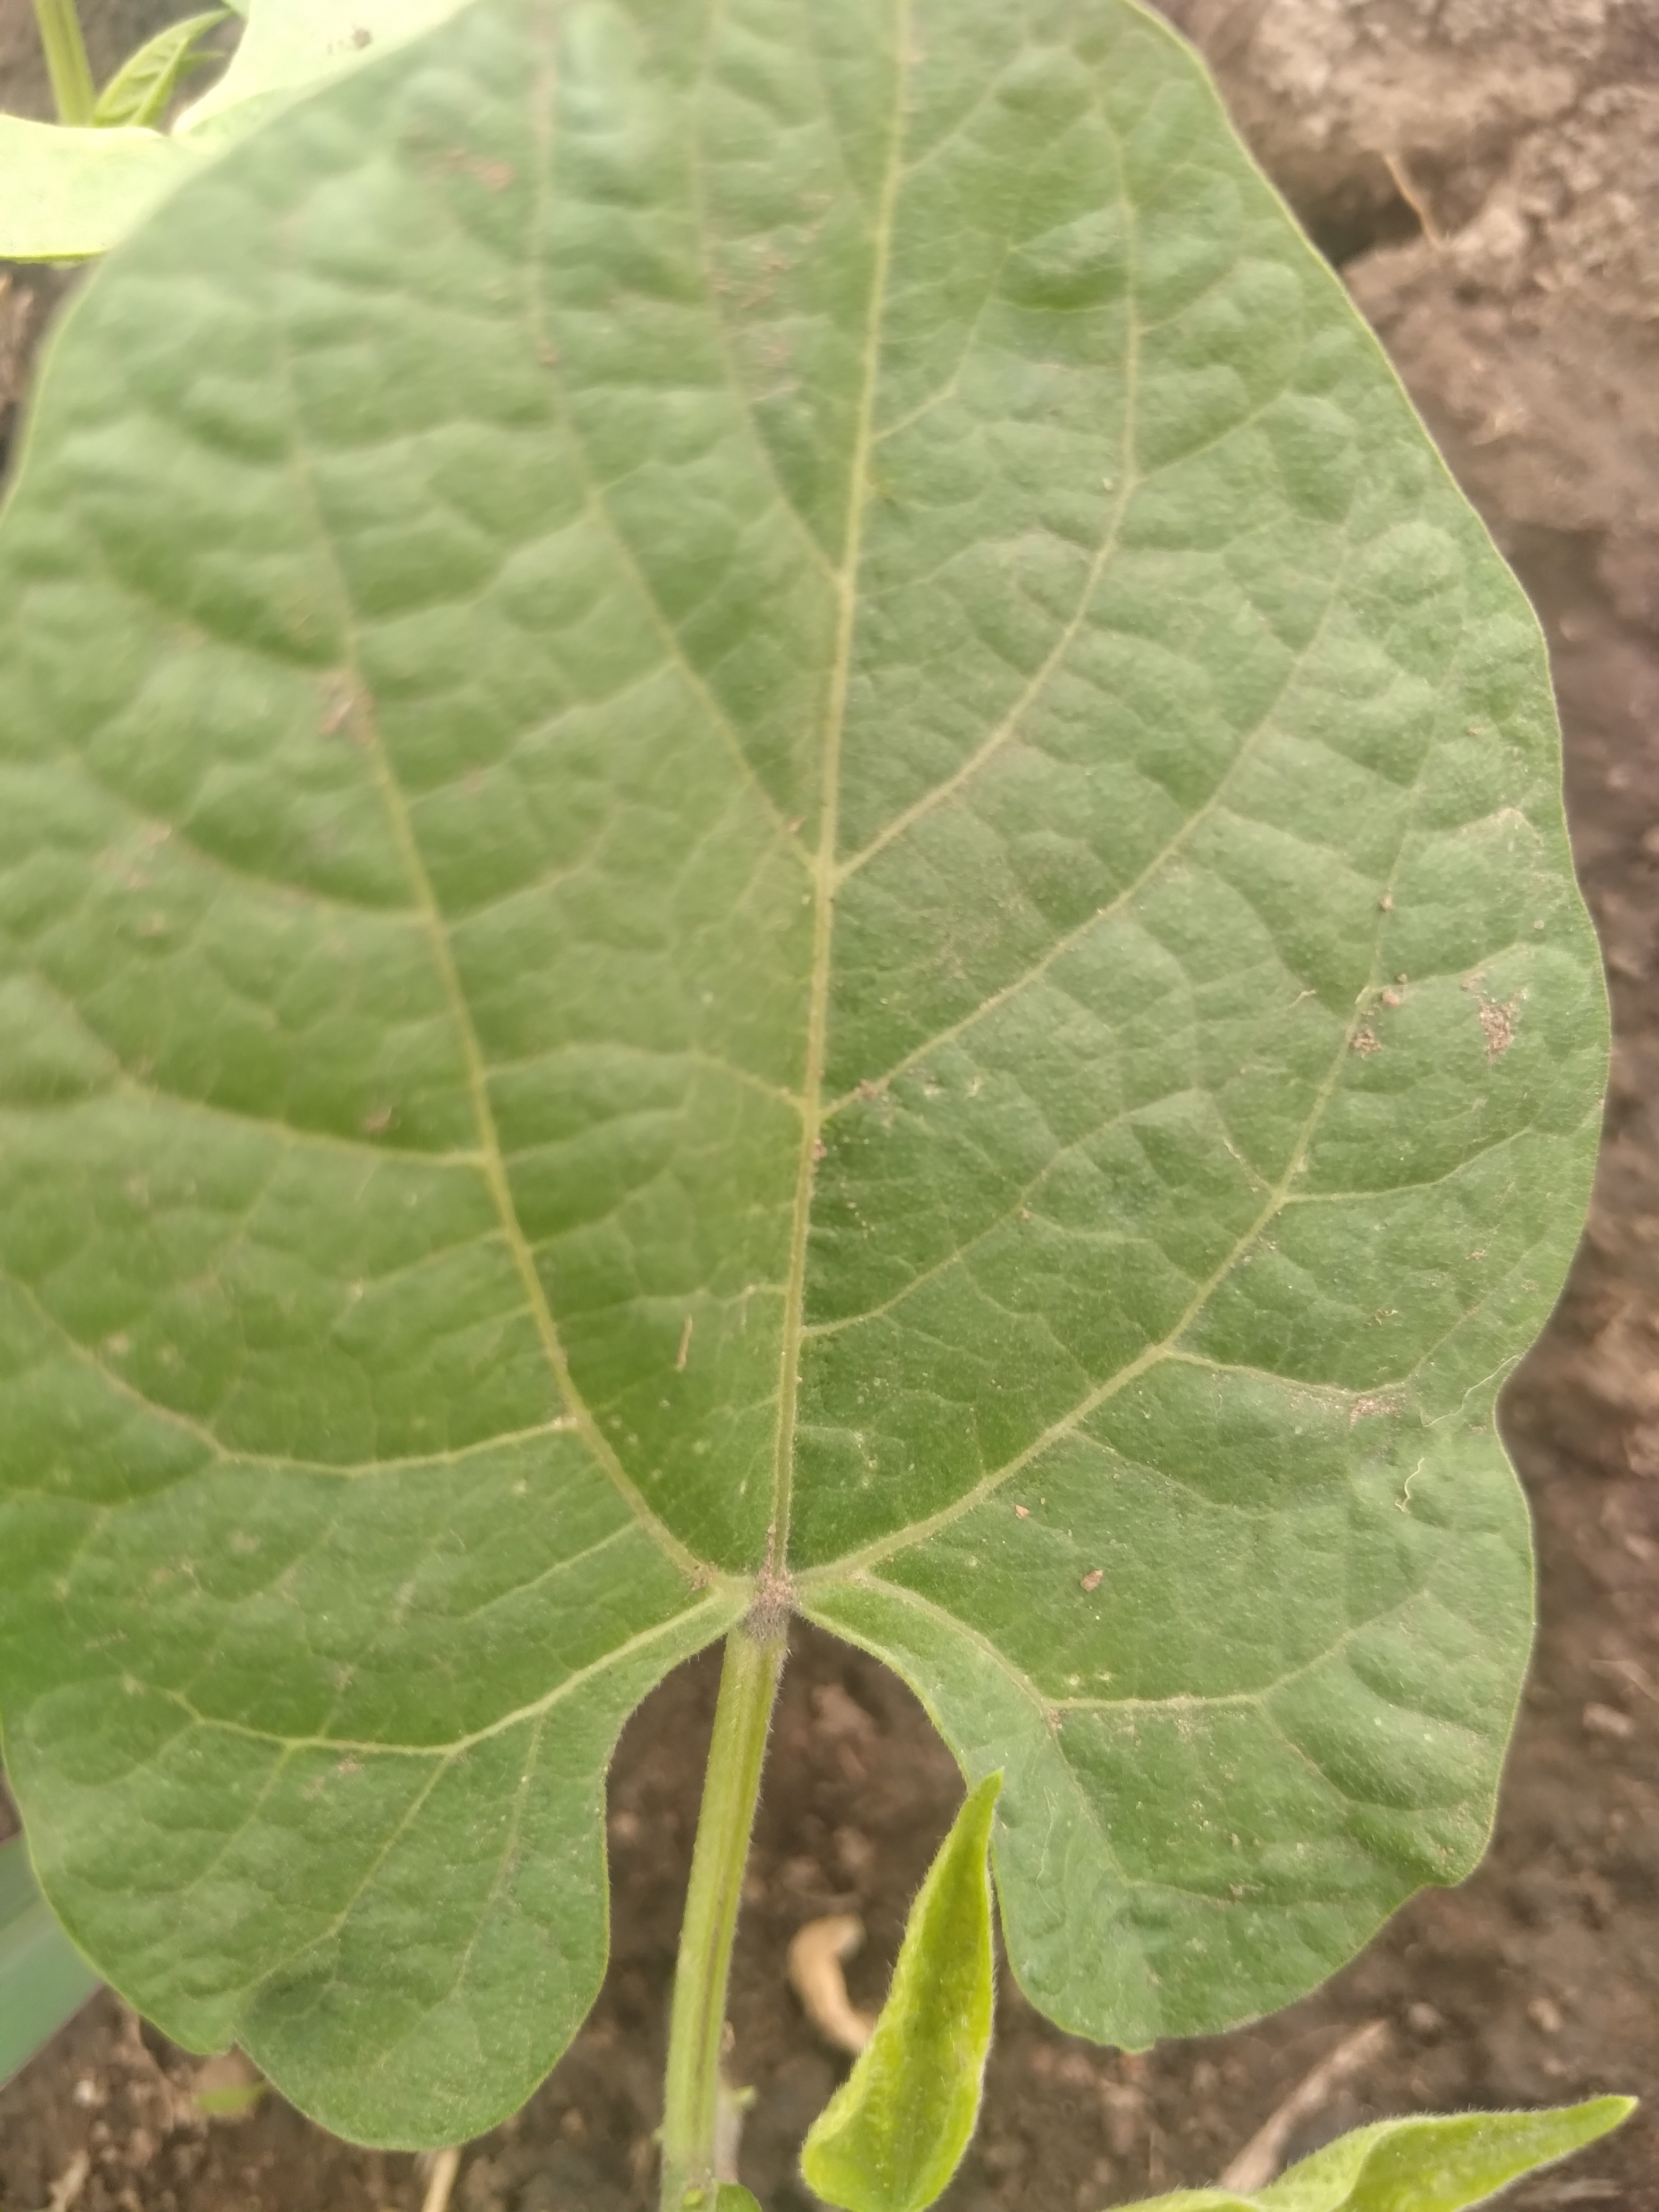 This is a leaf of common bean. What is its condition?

healthy
